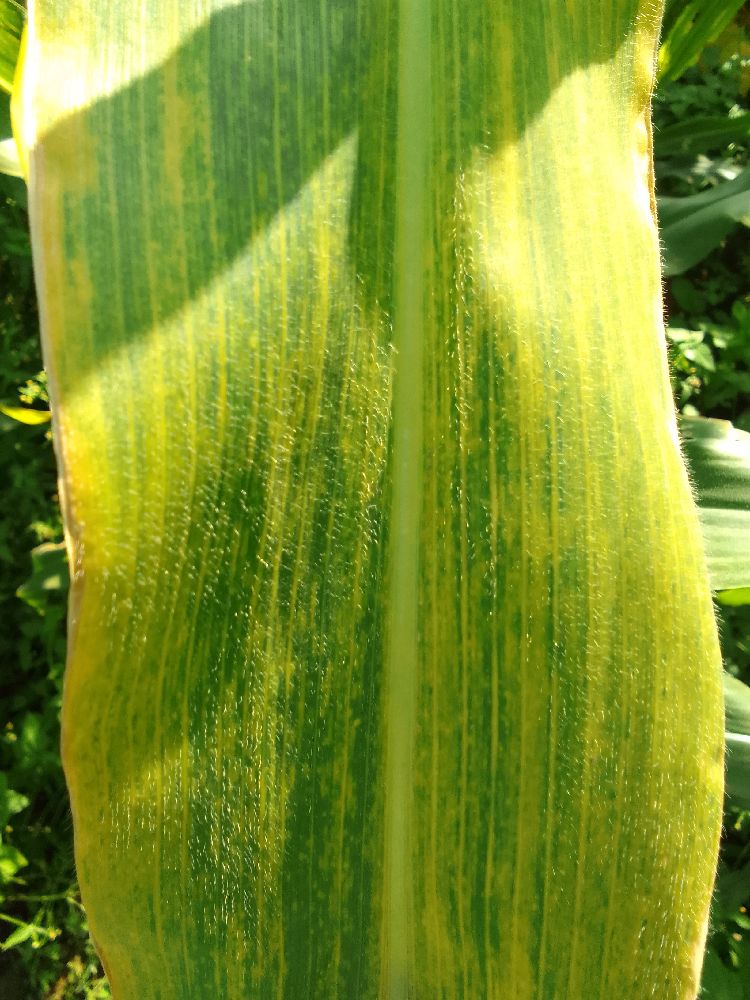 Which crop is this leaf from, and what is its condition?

maize, maize lethal necrosis
